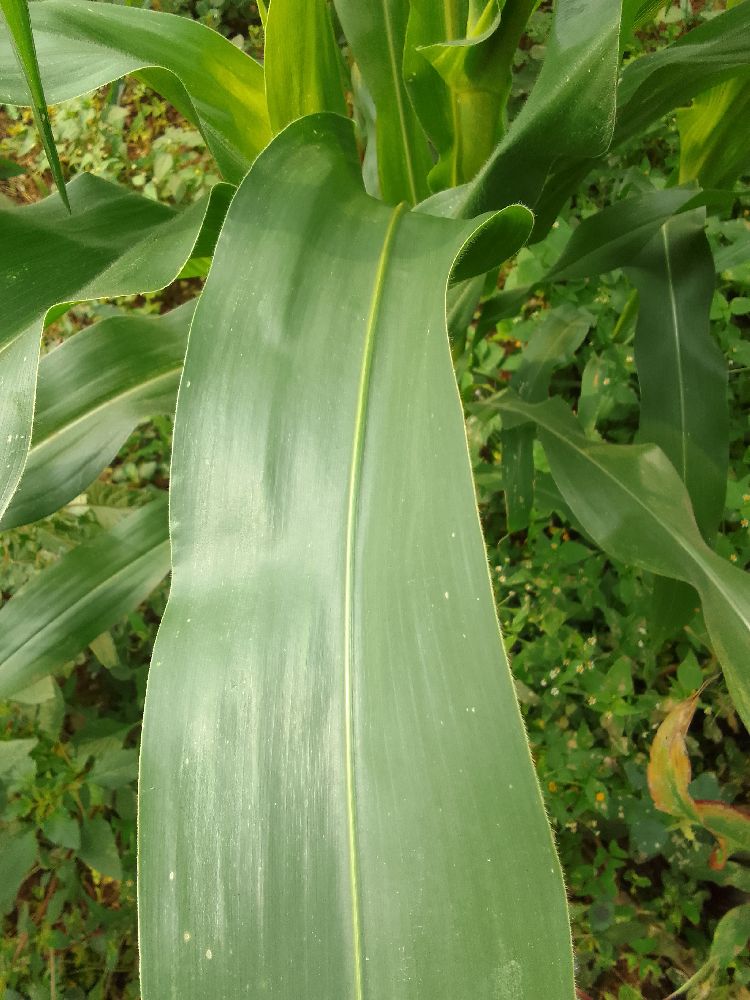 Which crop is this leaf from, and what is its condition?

maize, healthy
